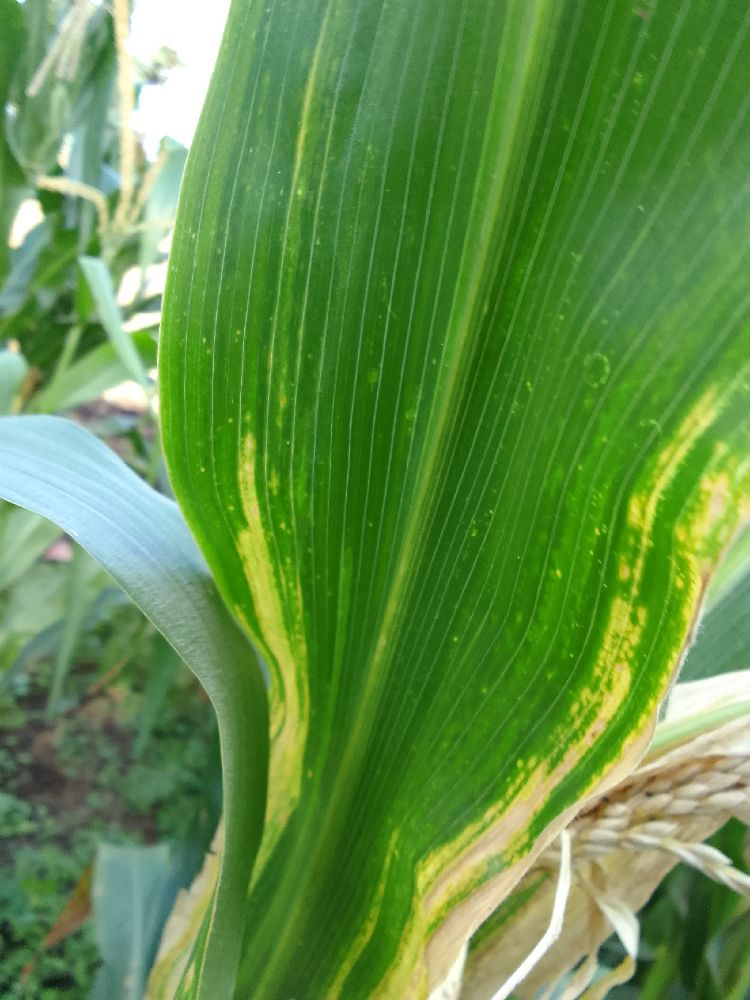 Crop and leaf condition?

maize, maize lethal necrosis
